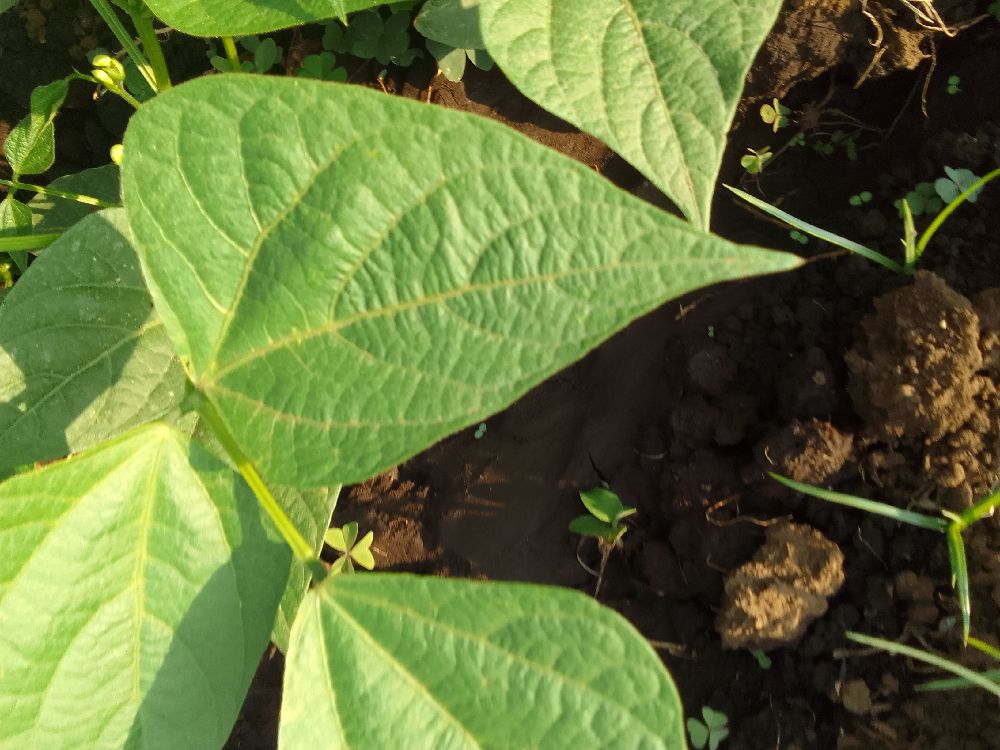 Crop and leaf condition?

common bean, healthy
